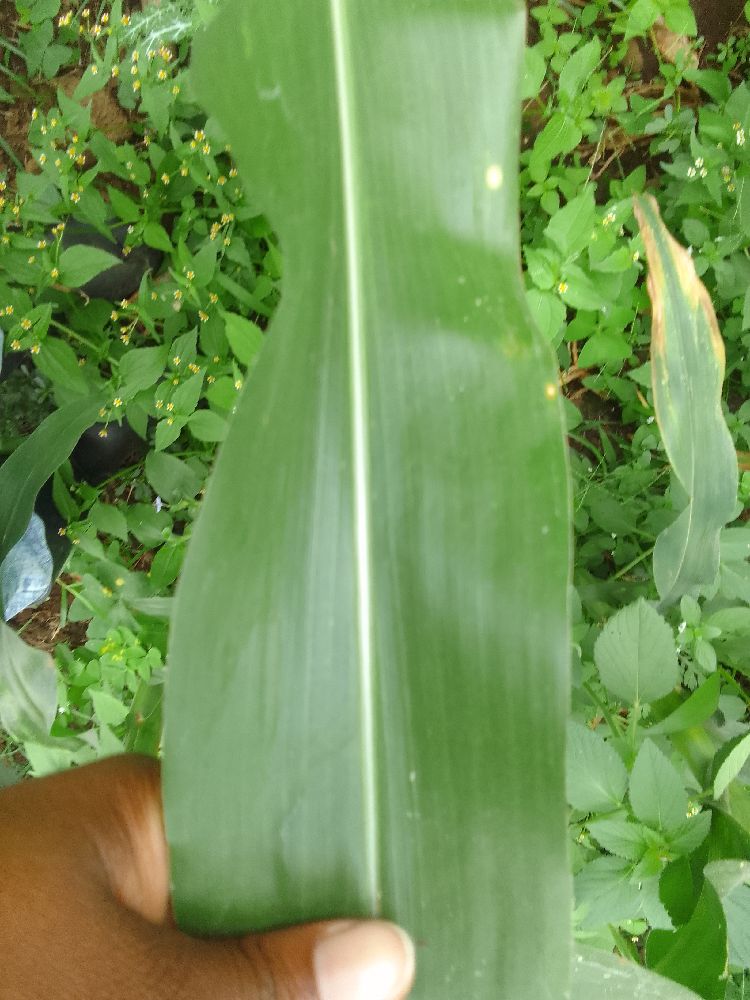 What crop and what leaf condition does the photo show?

maize, healthy
